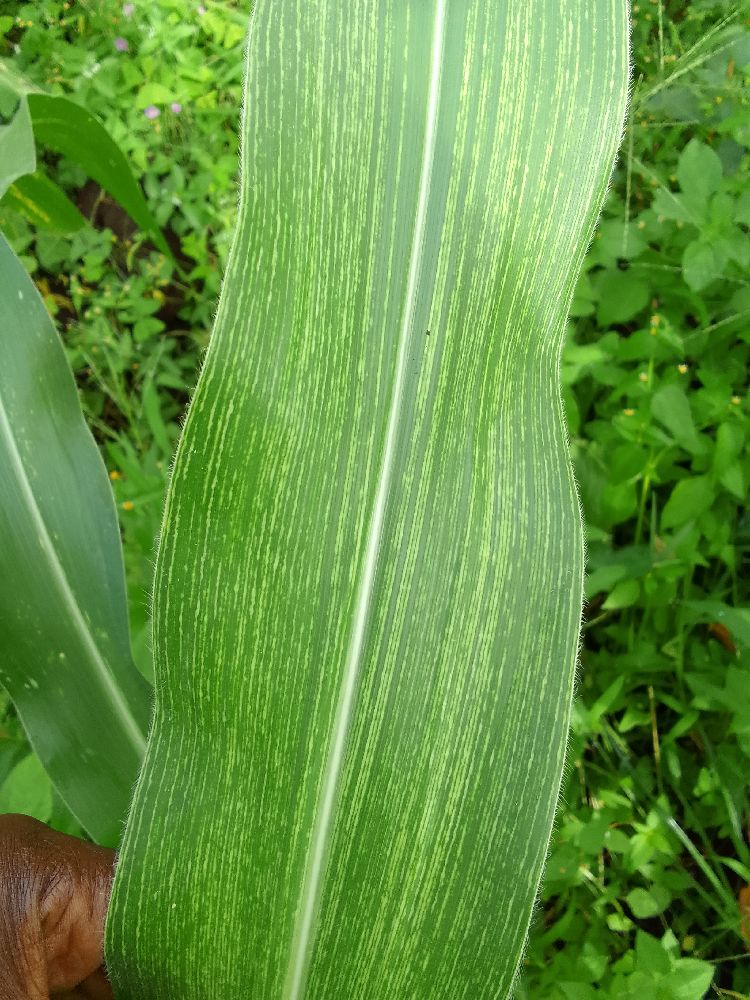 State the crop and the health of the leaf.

maize, maize streak virus
